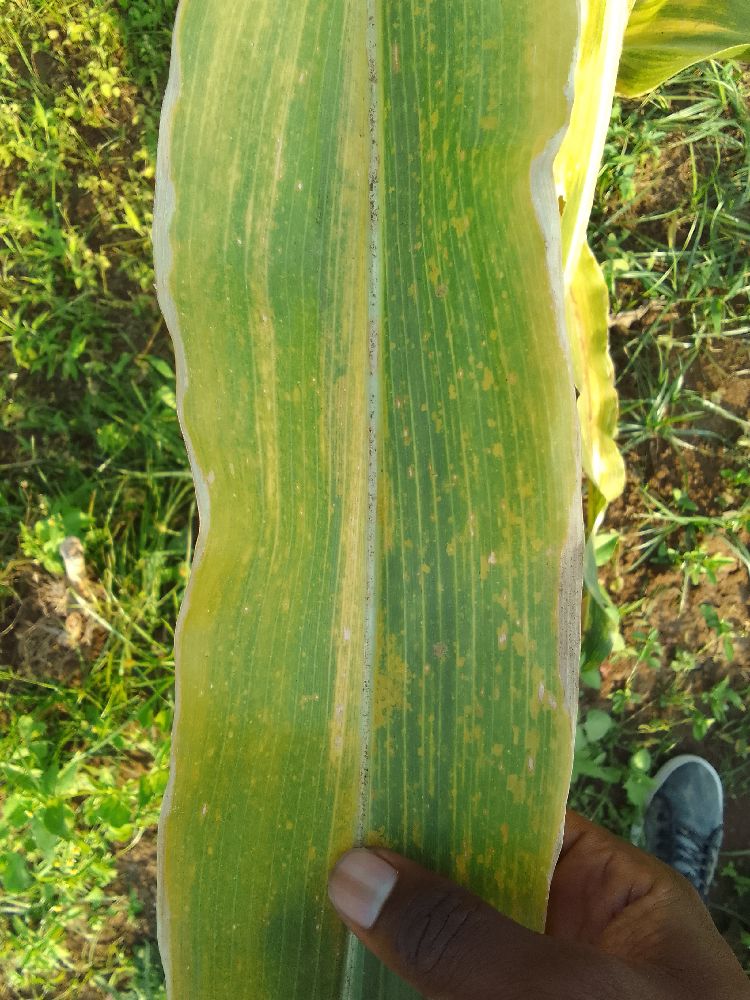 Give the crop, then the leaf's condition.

maize, maize lethal necrosis
